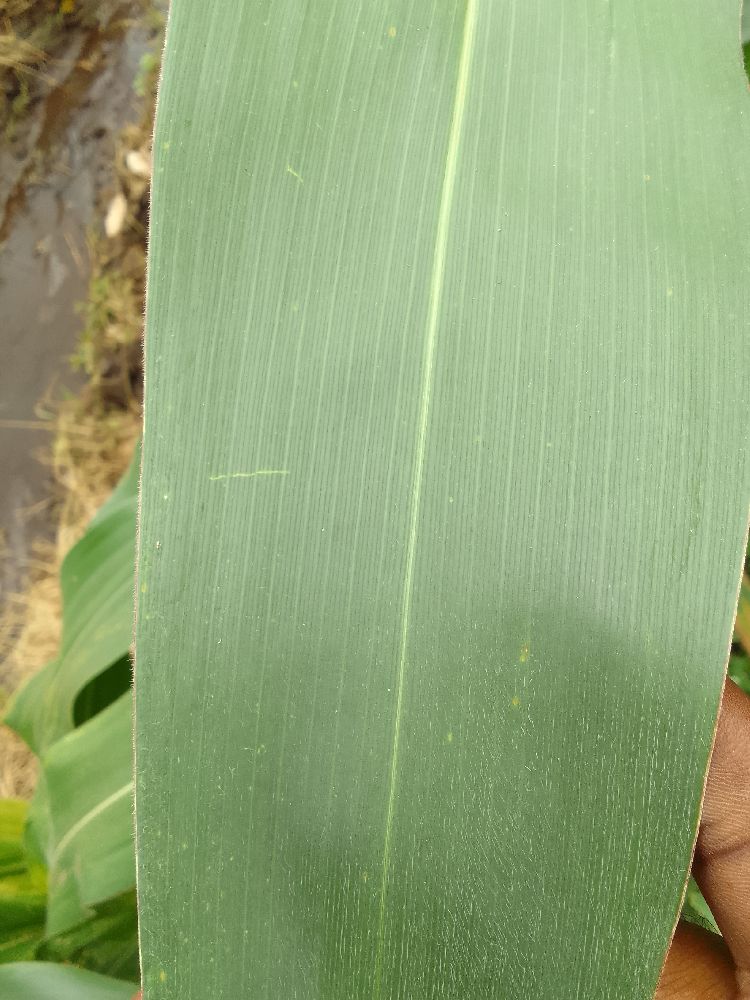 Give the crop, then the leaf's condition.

maize, healthy
